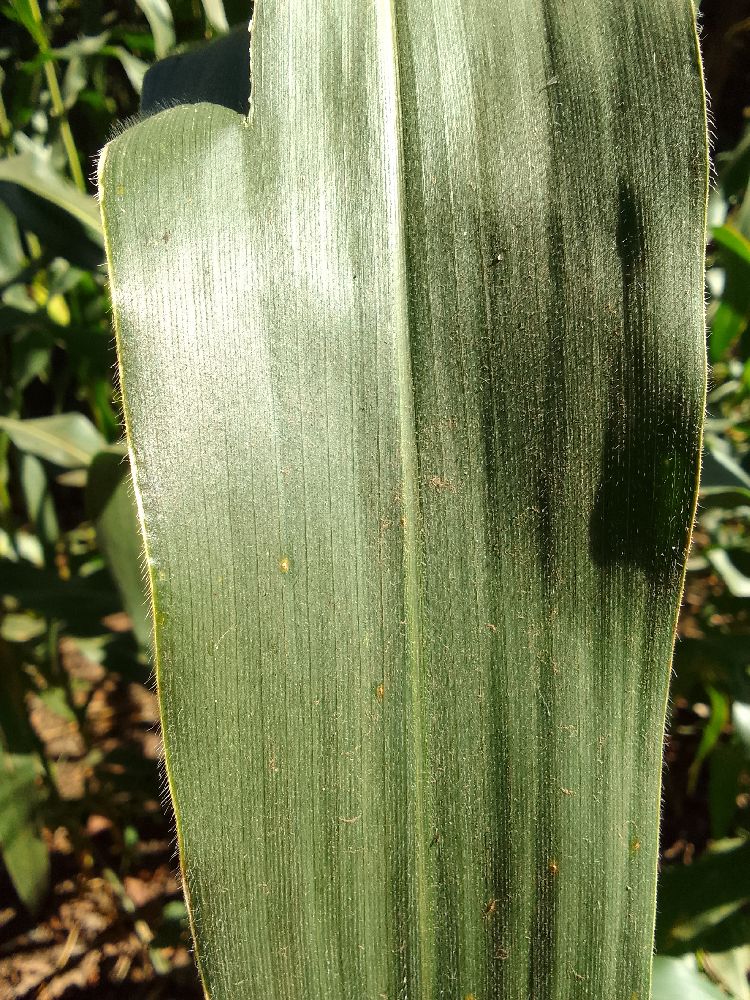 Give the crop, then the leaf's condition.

maize, healthy
